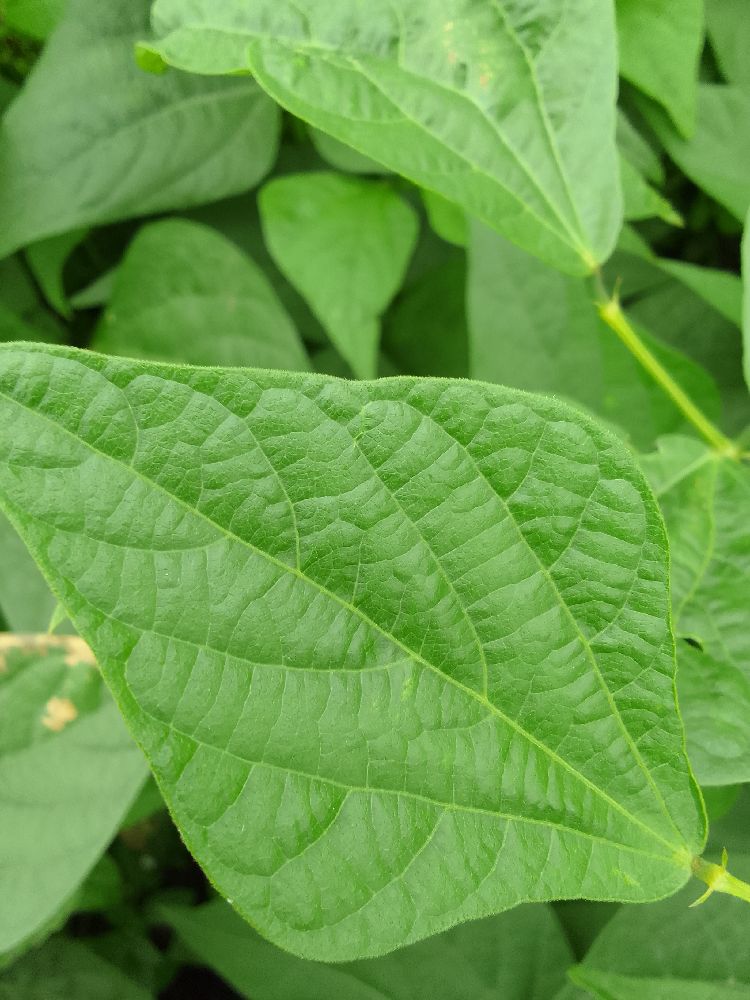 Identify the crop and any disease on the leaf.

common bean, healthy
